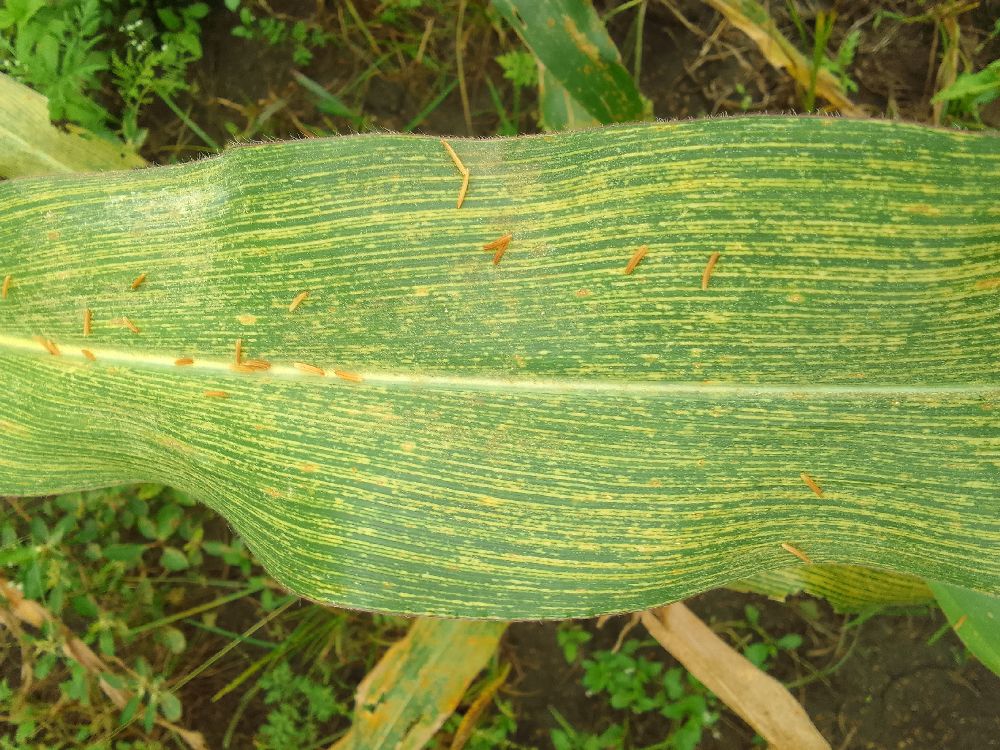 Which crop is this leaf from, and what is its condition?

maize, maize streak virus
